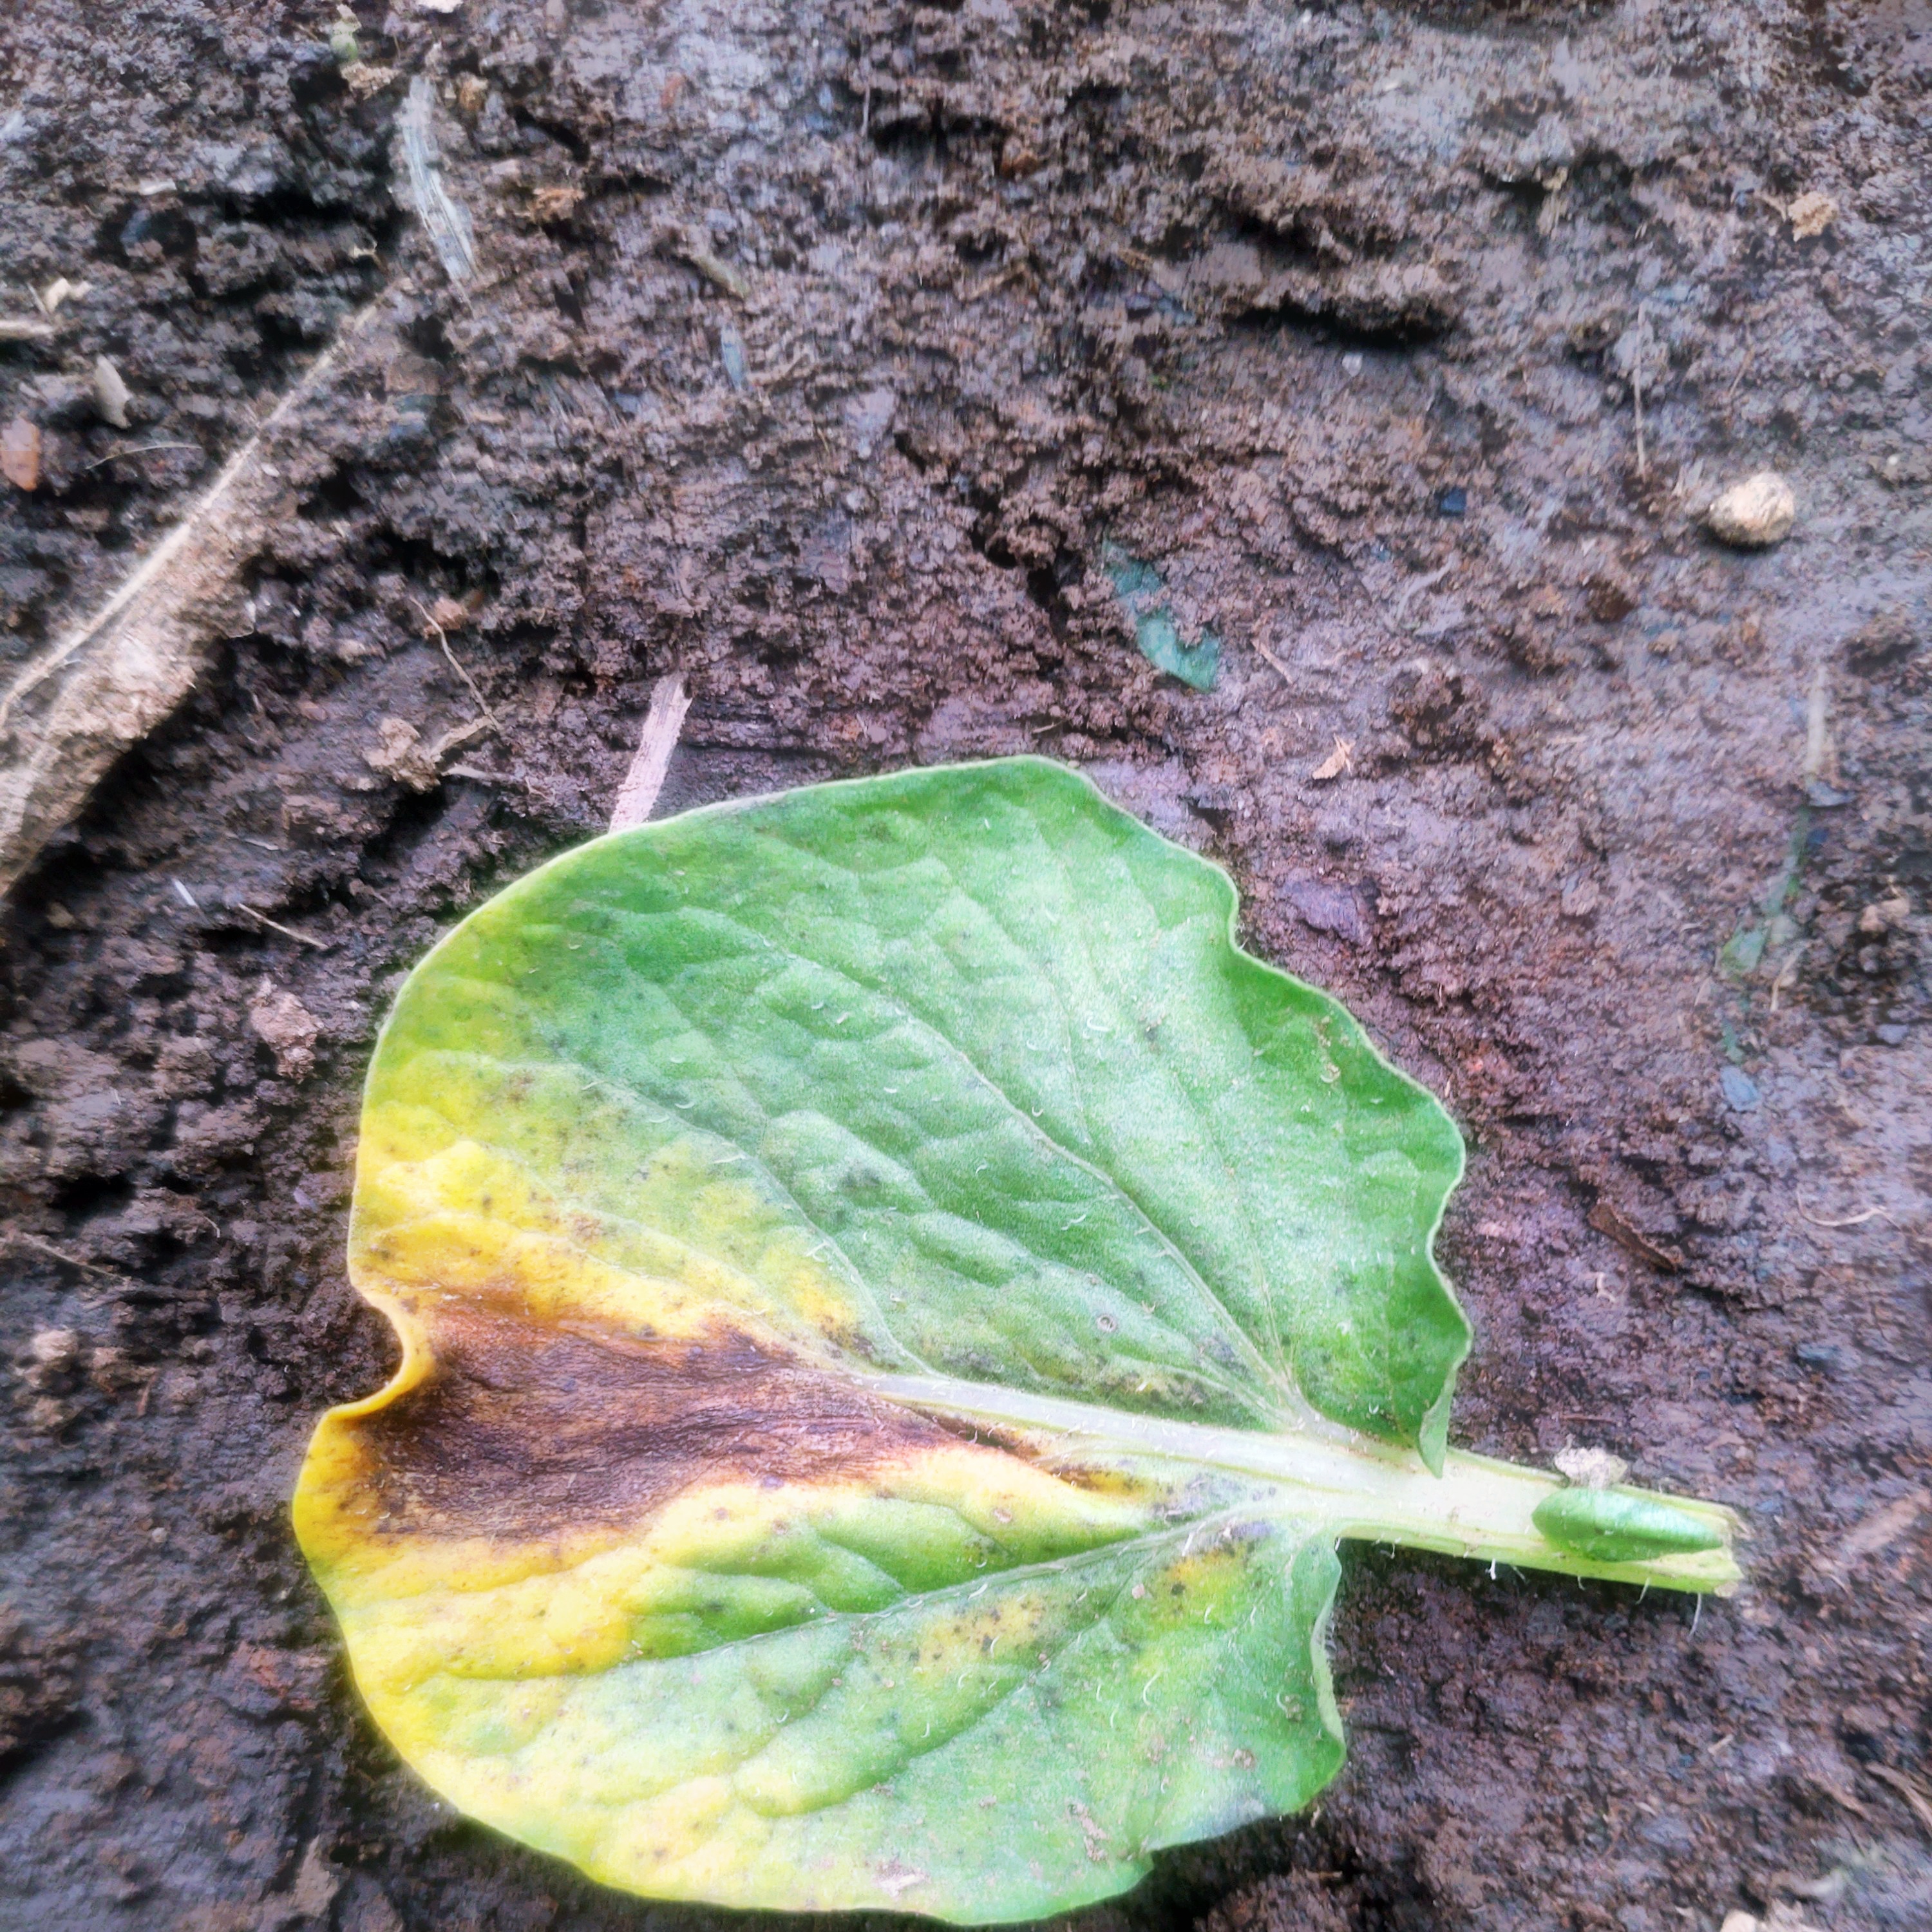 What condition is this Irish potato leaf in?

late blight
